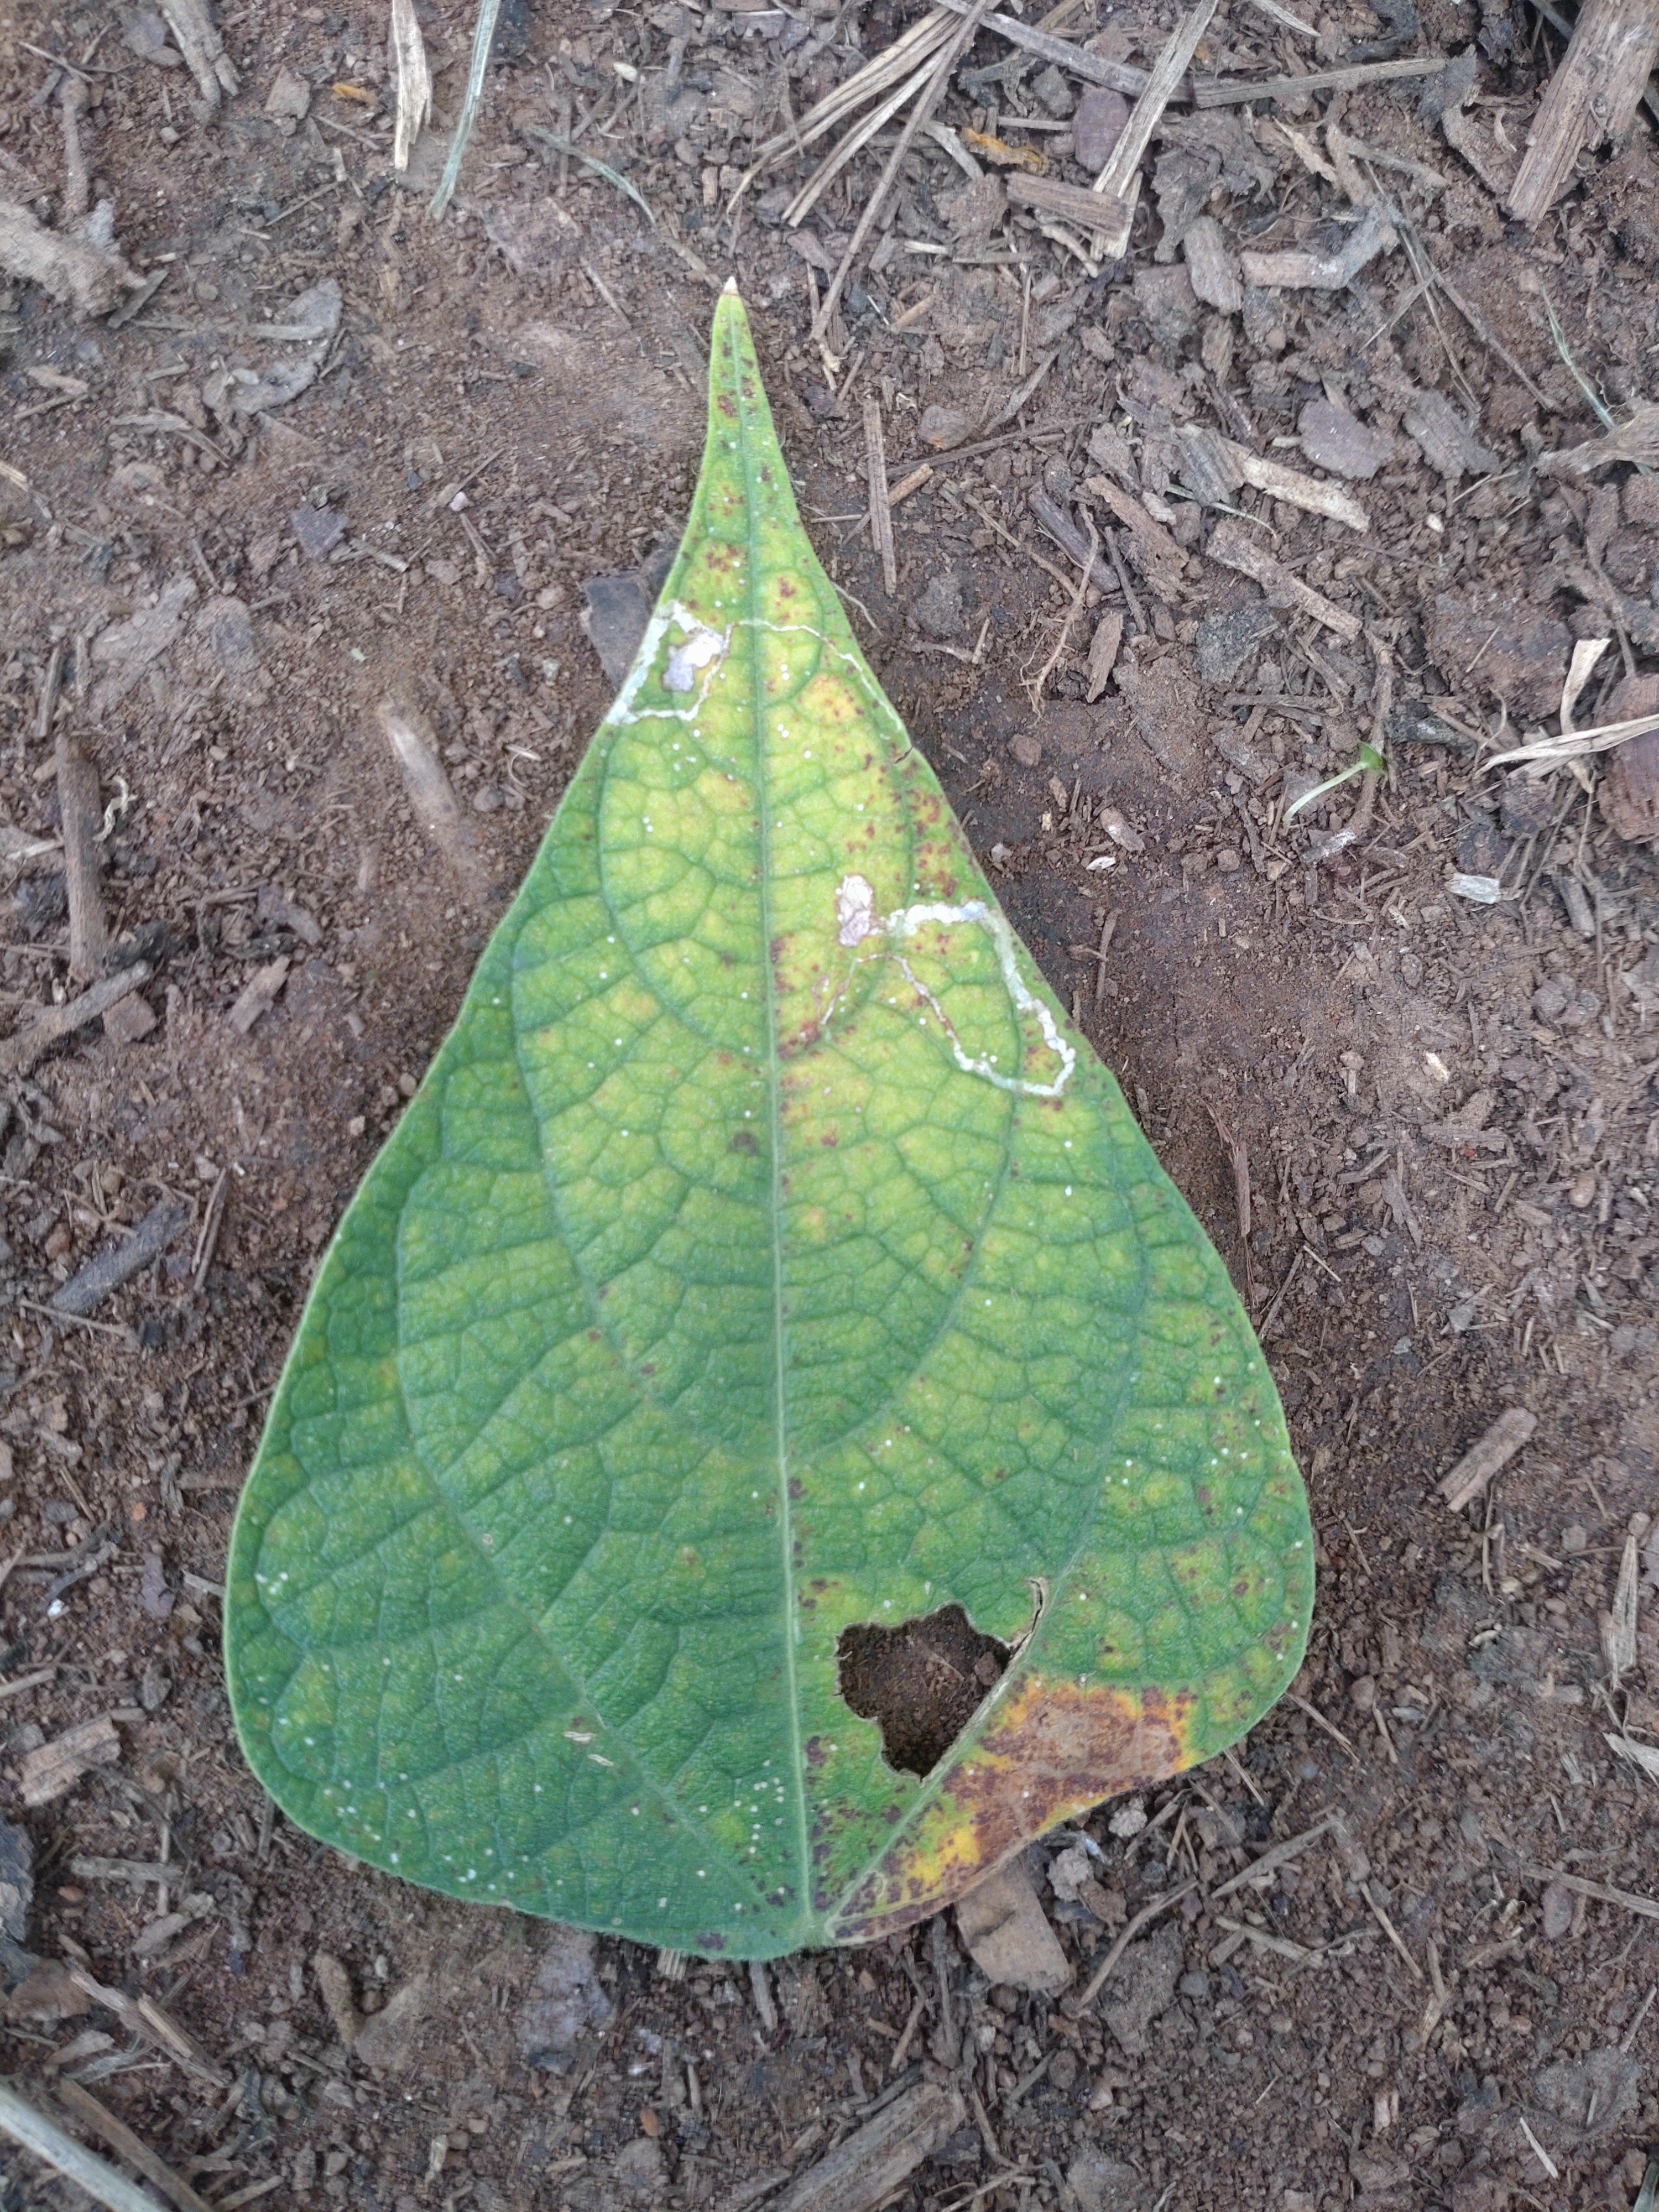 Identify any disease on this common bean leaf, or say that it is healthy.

rust
